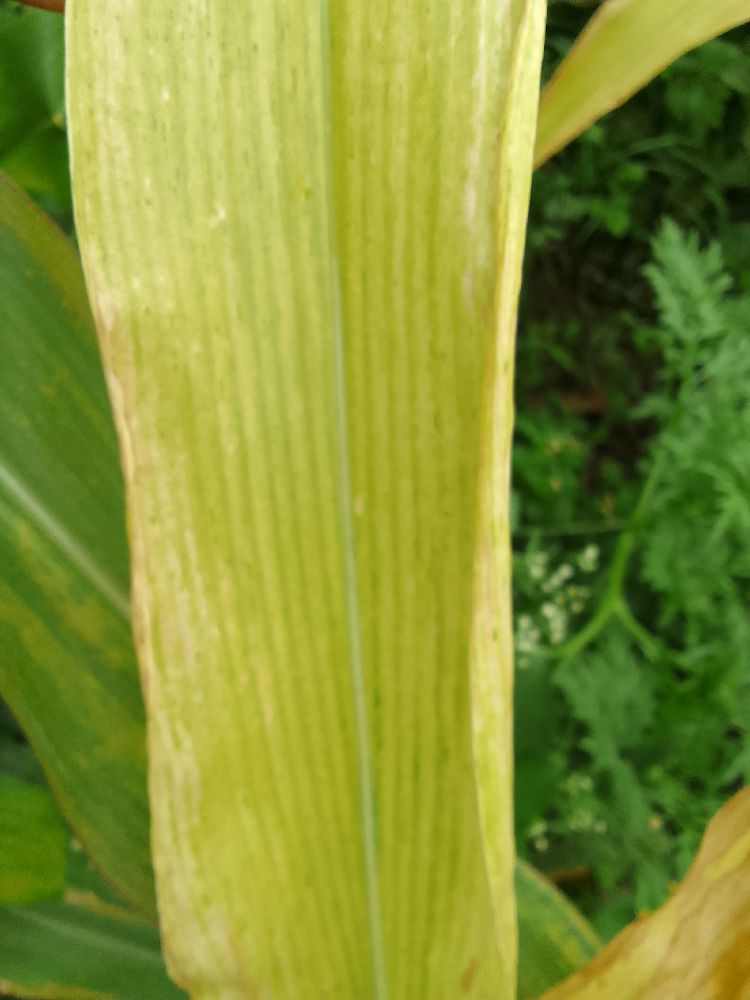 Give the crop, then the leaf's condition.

maize, maize lethal necrosis
